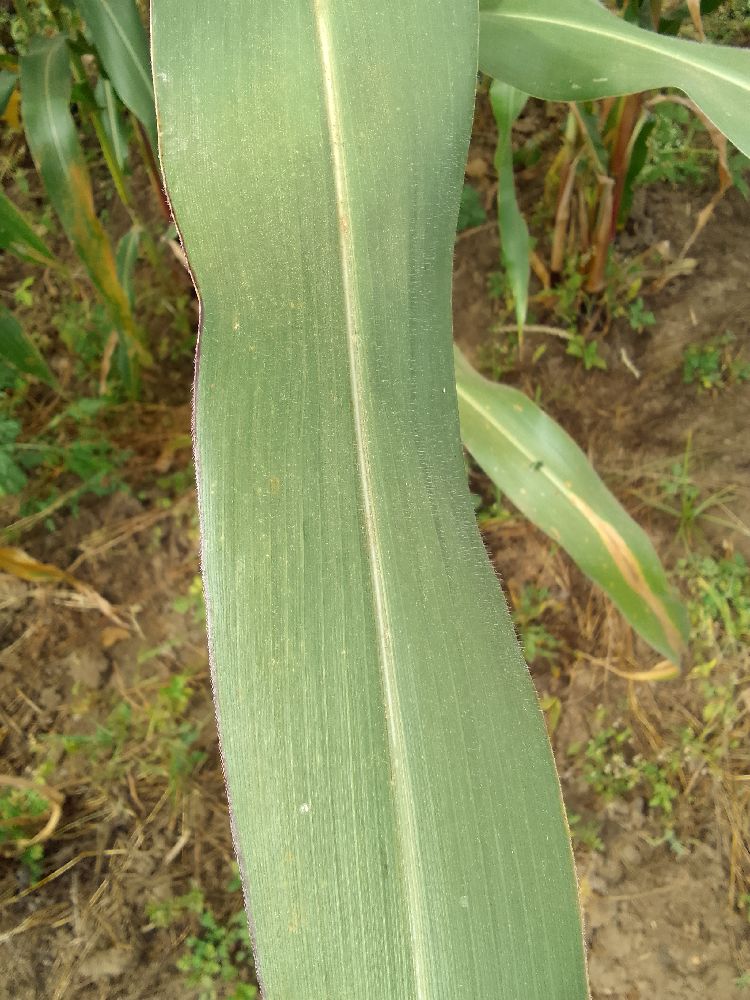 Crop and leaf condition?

maize, healthy
